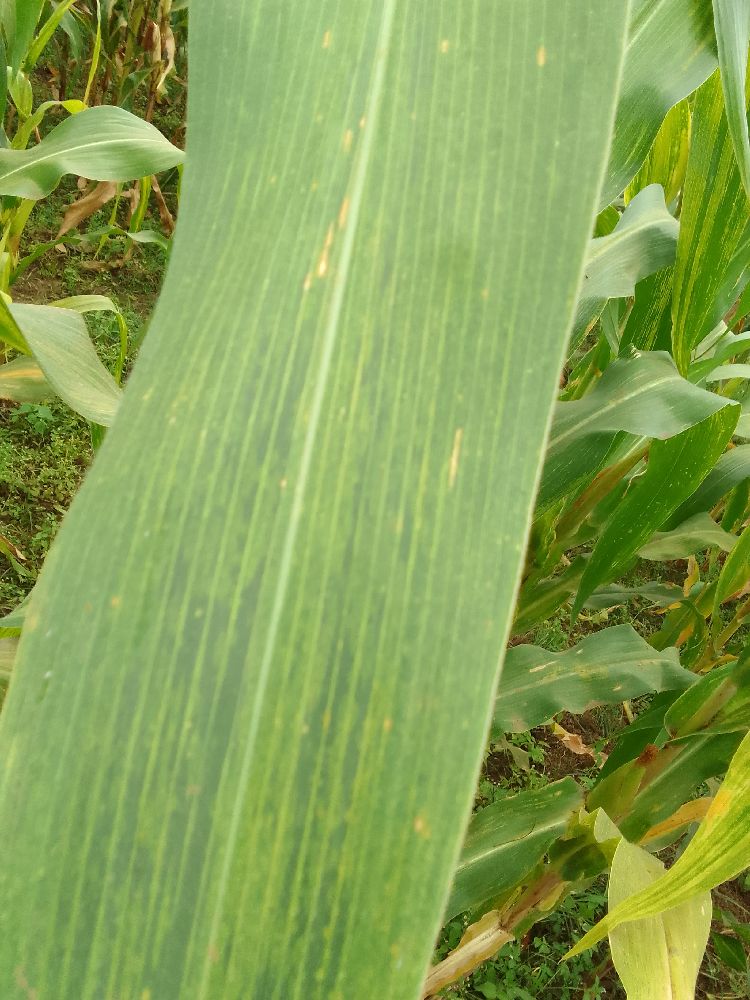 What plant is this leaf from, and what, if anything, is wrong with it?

maize, maize lethal necrosis
